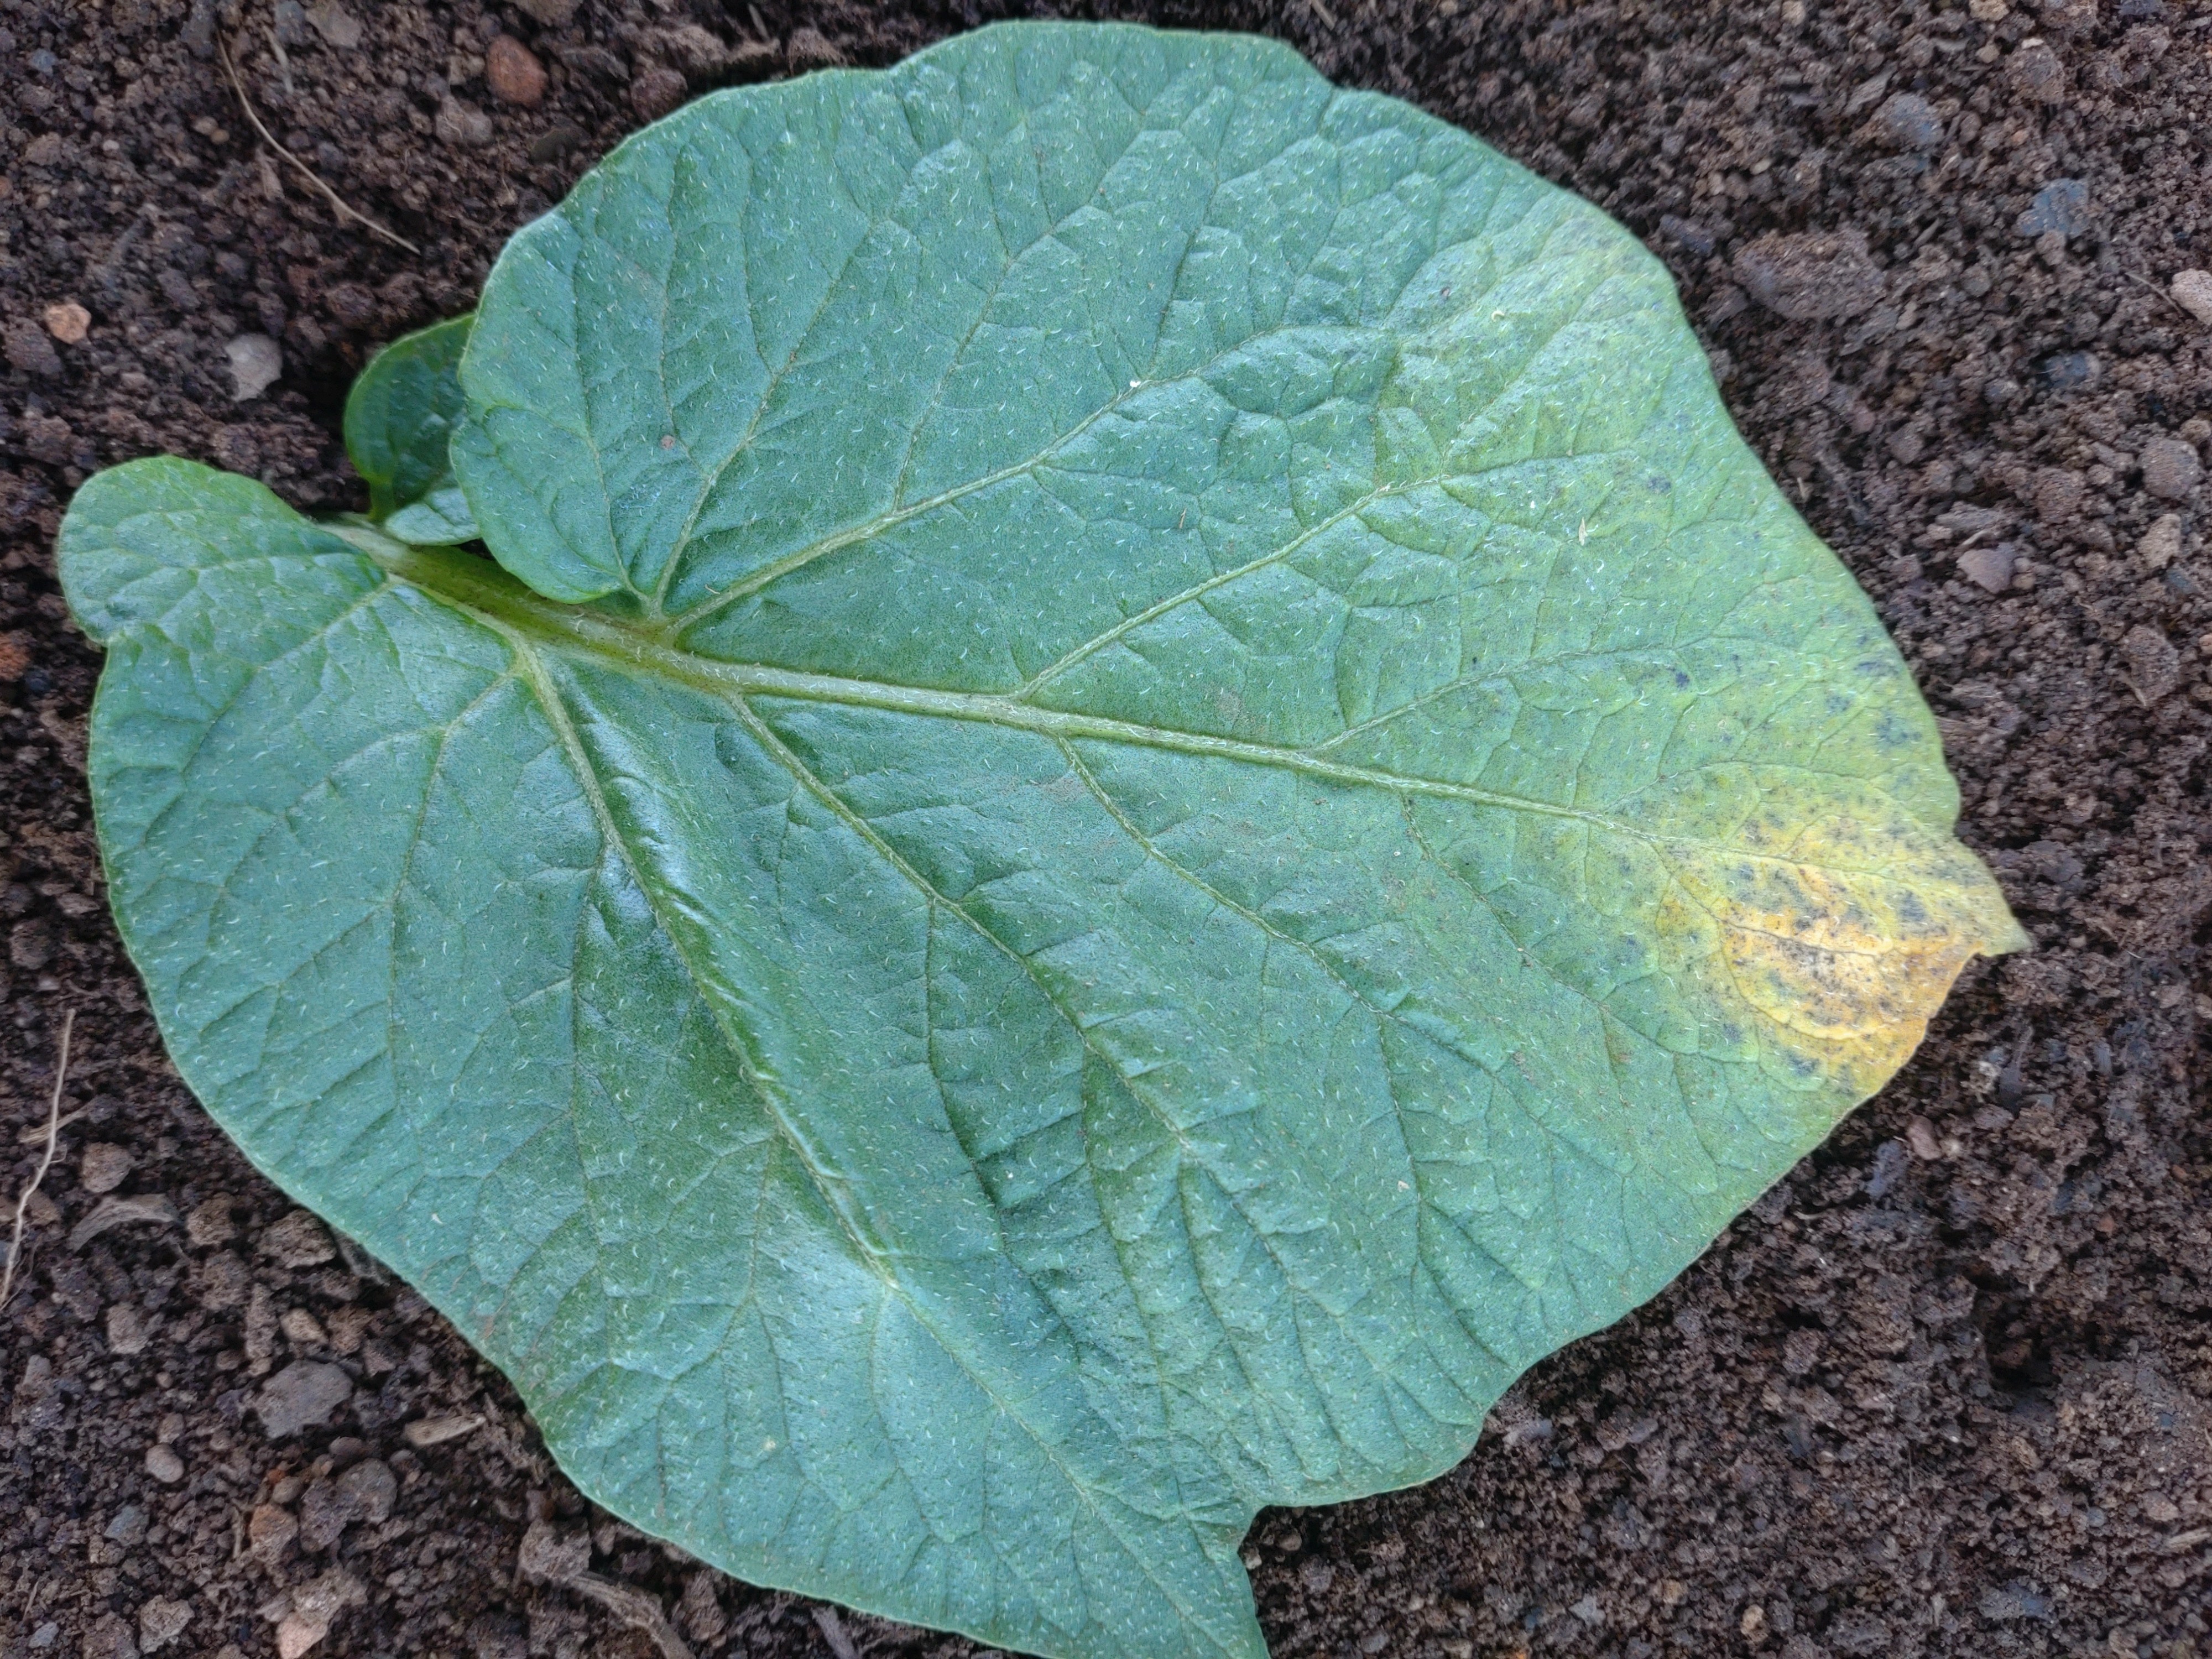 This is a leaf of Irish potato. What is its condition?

late blight
